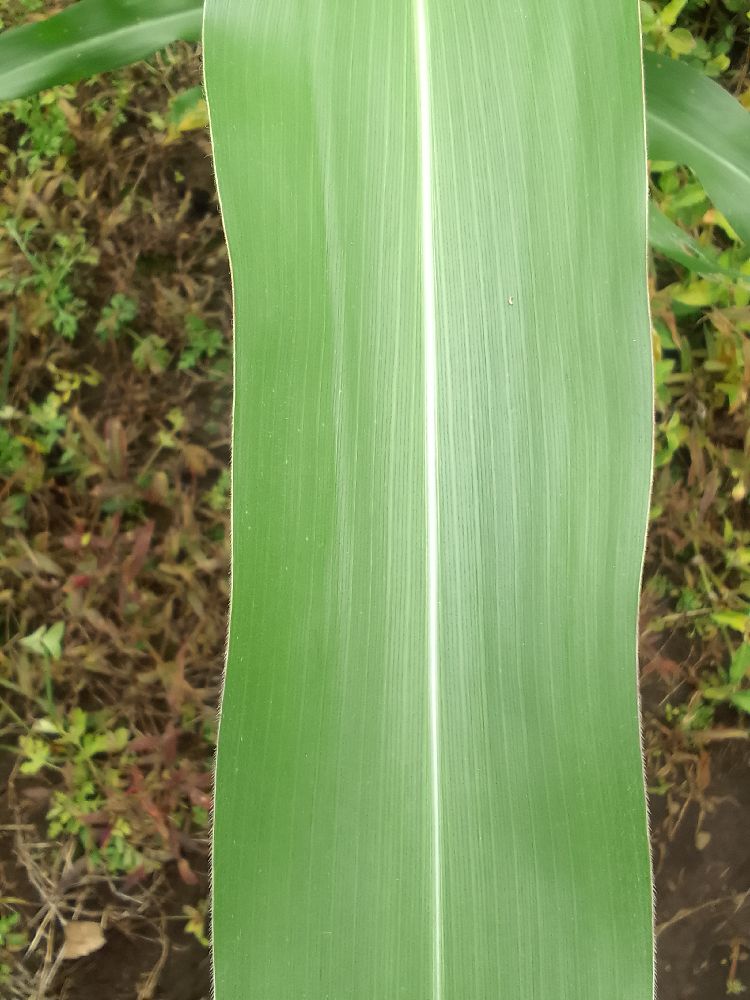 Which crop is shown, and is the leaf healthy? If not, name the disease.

maize, healthy
